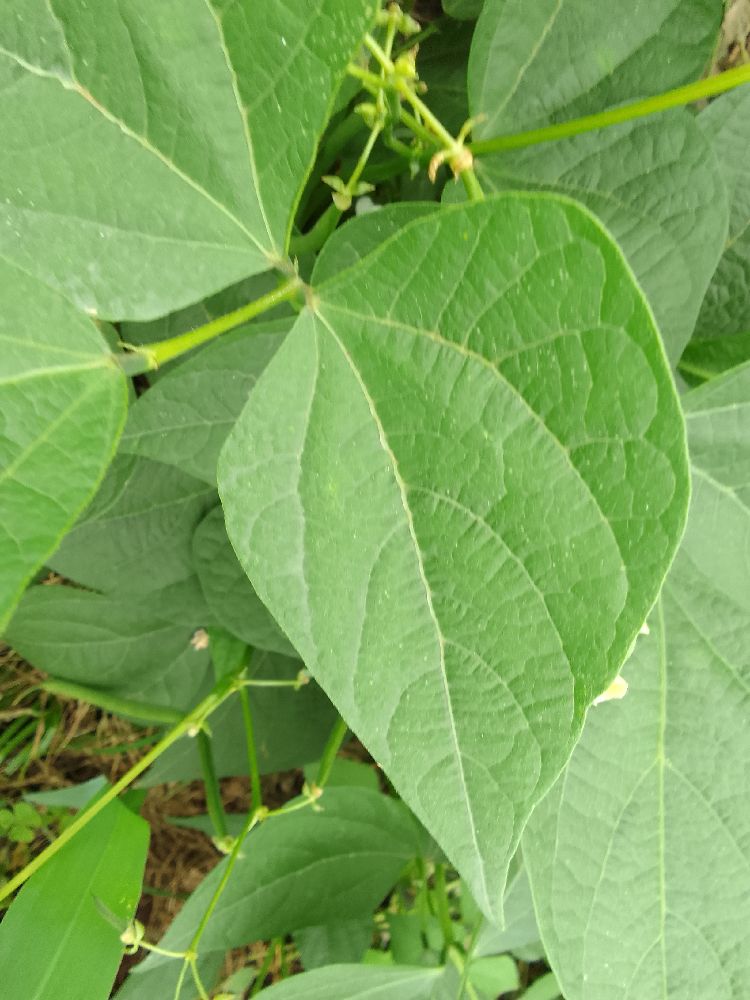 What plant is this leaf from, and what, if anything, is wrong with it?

common bean, healthy
